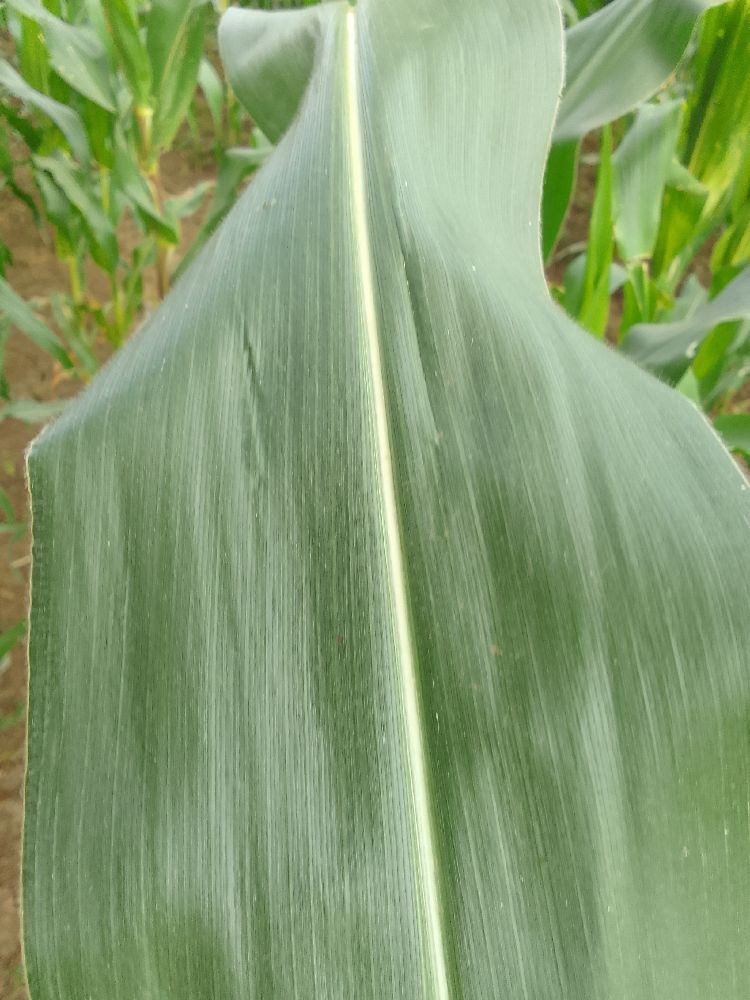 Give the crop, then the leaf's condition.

maize, healthy
